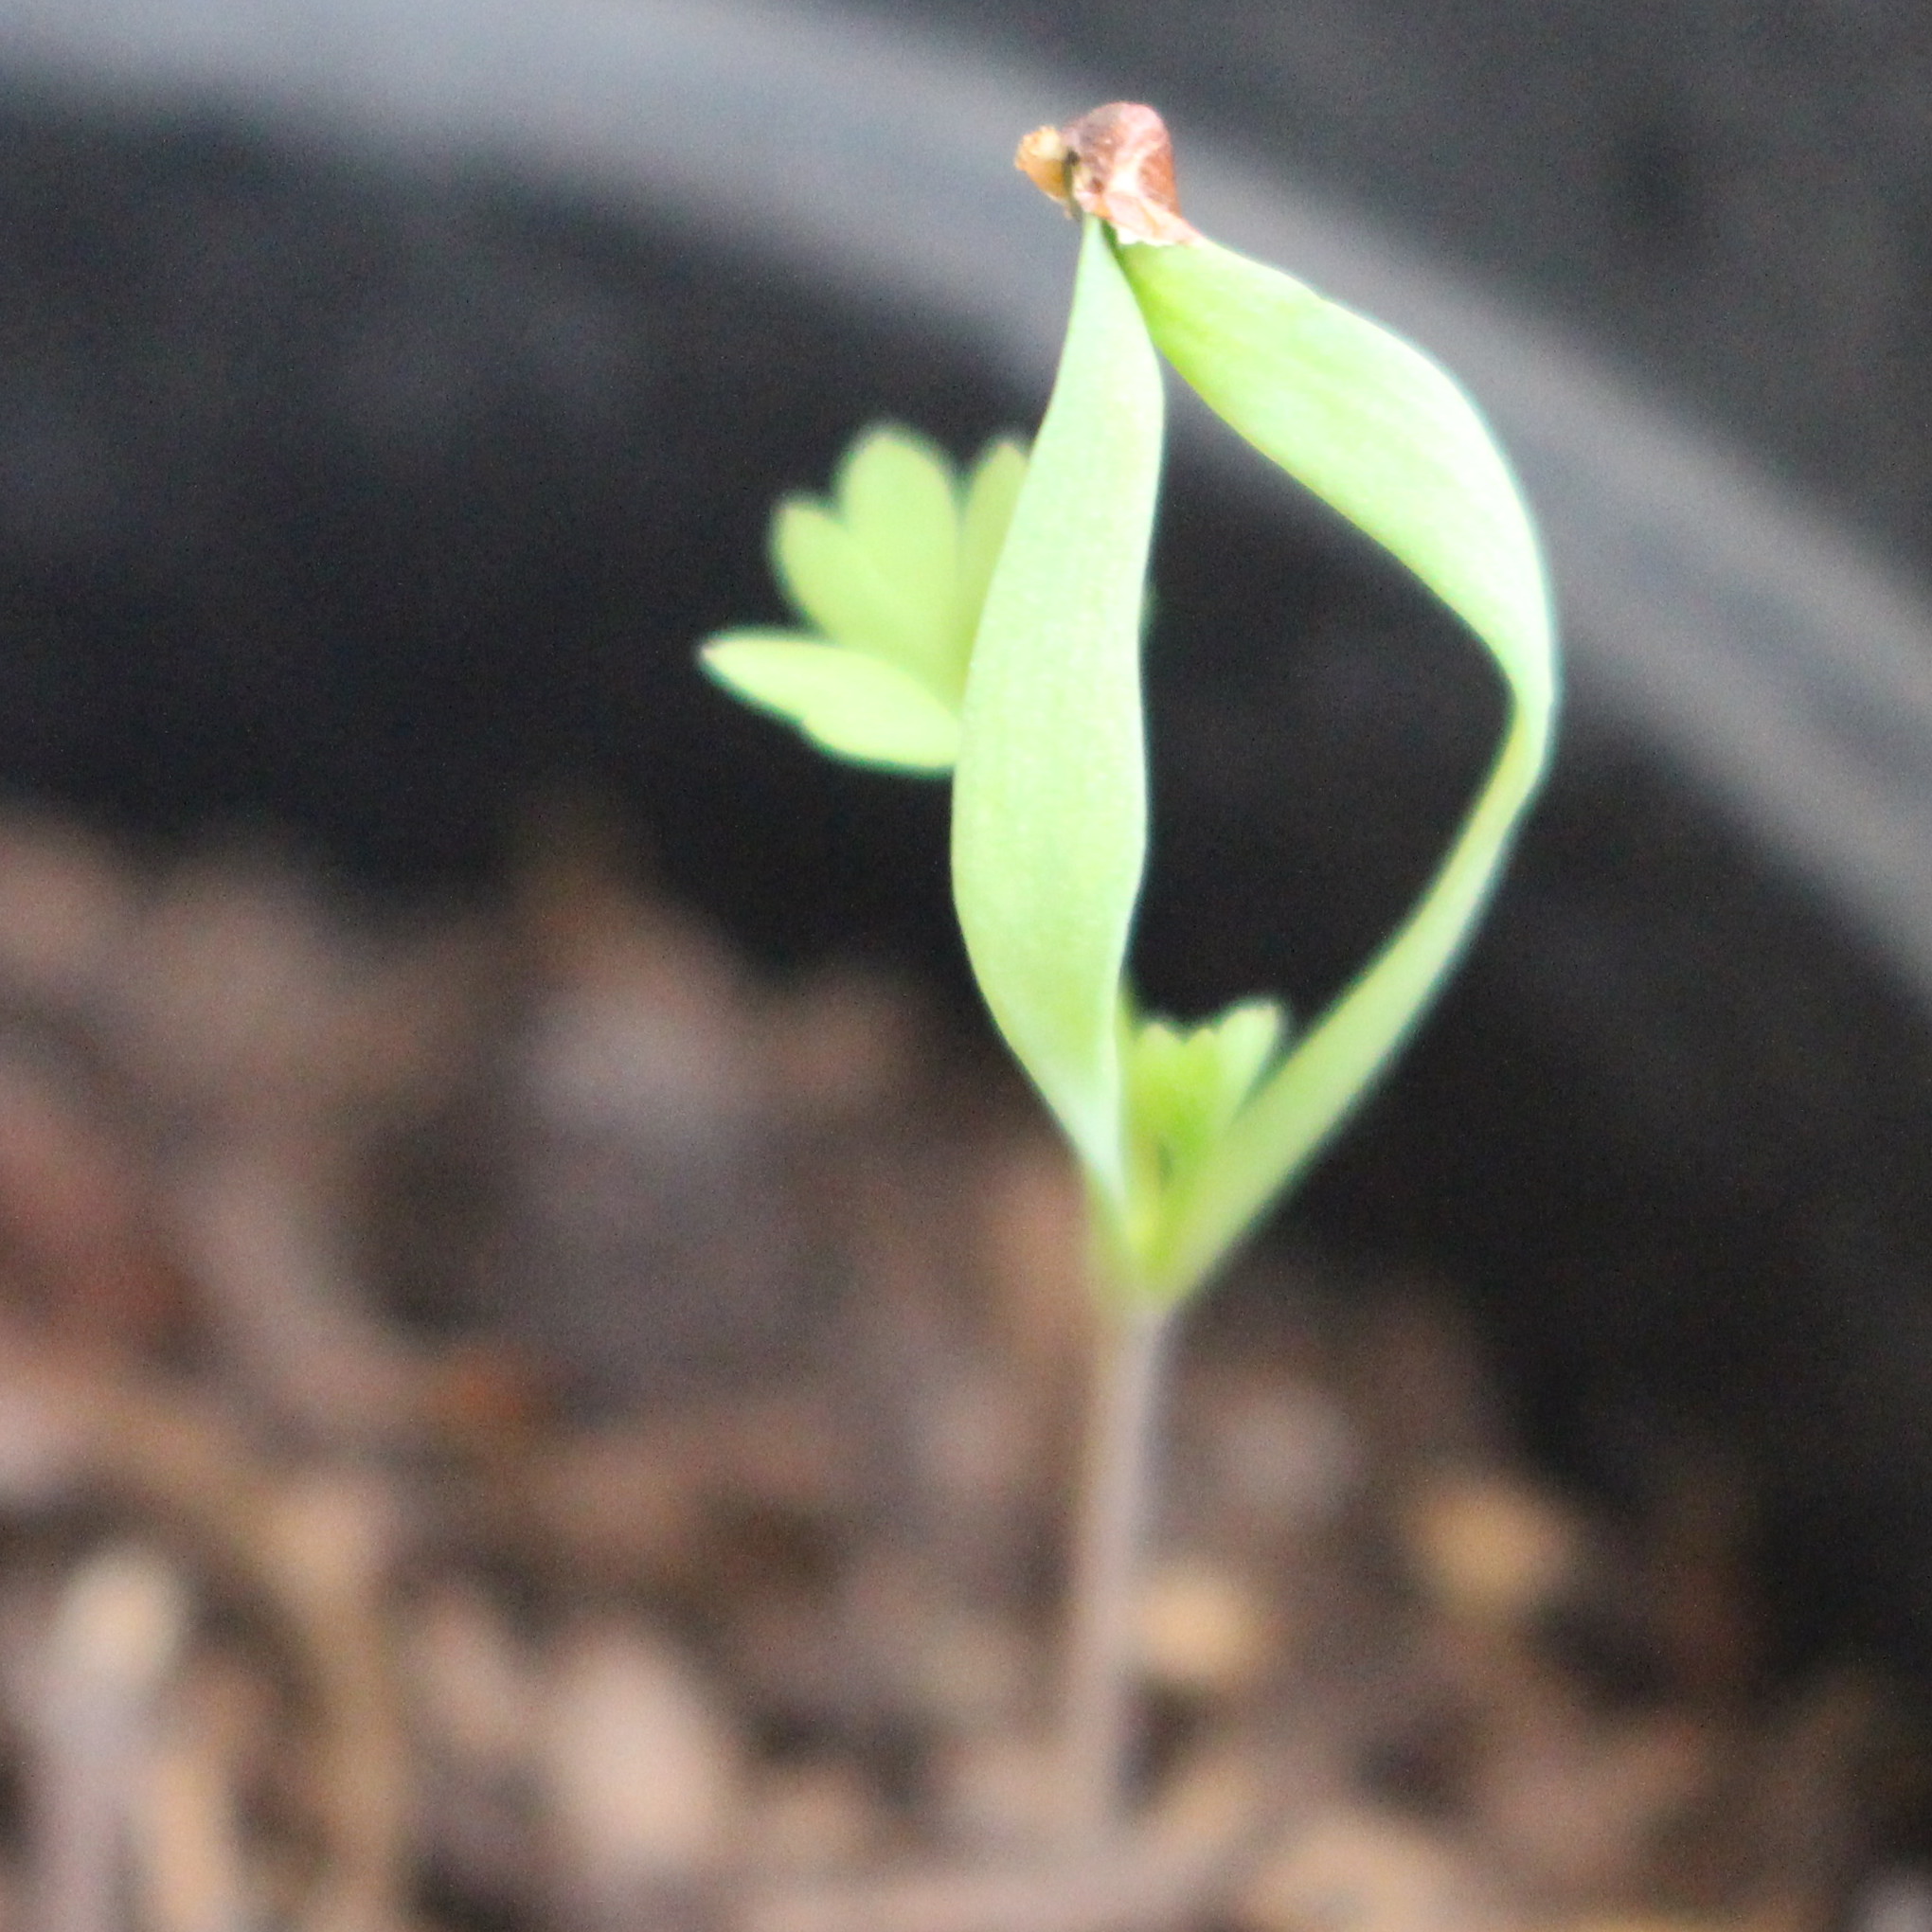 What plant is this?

Fumaria officinalis
